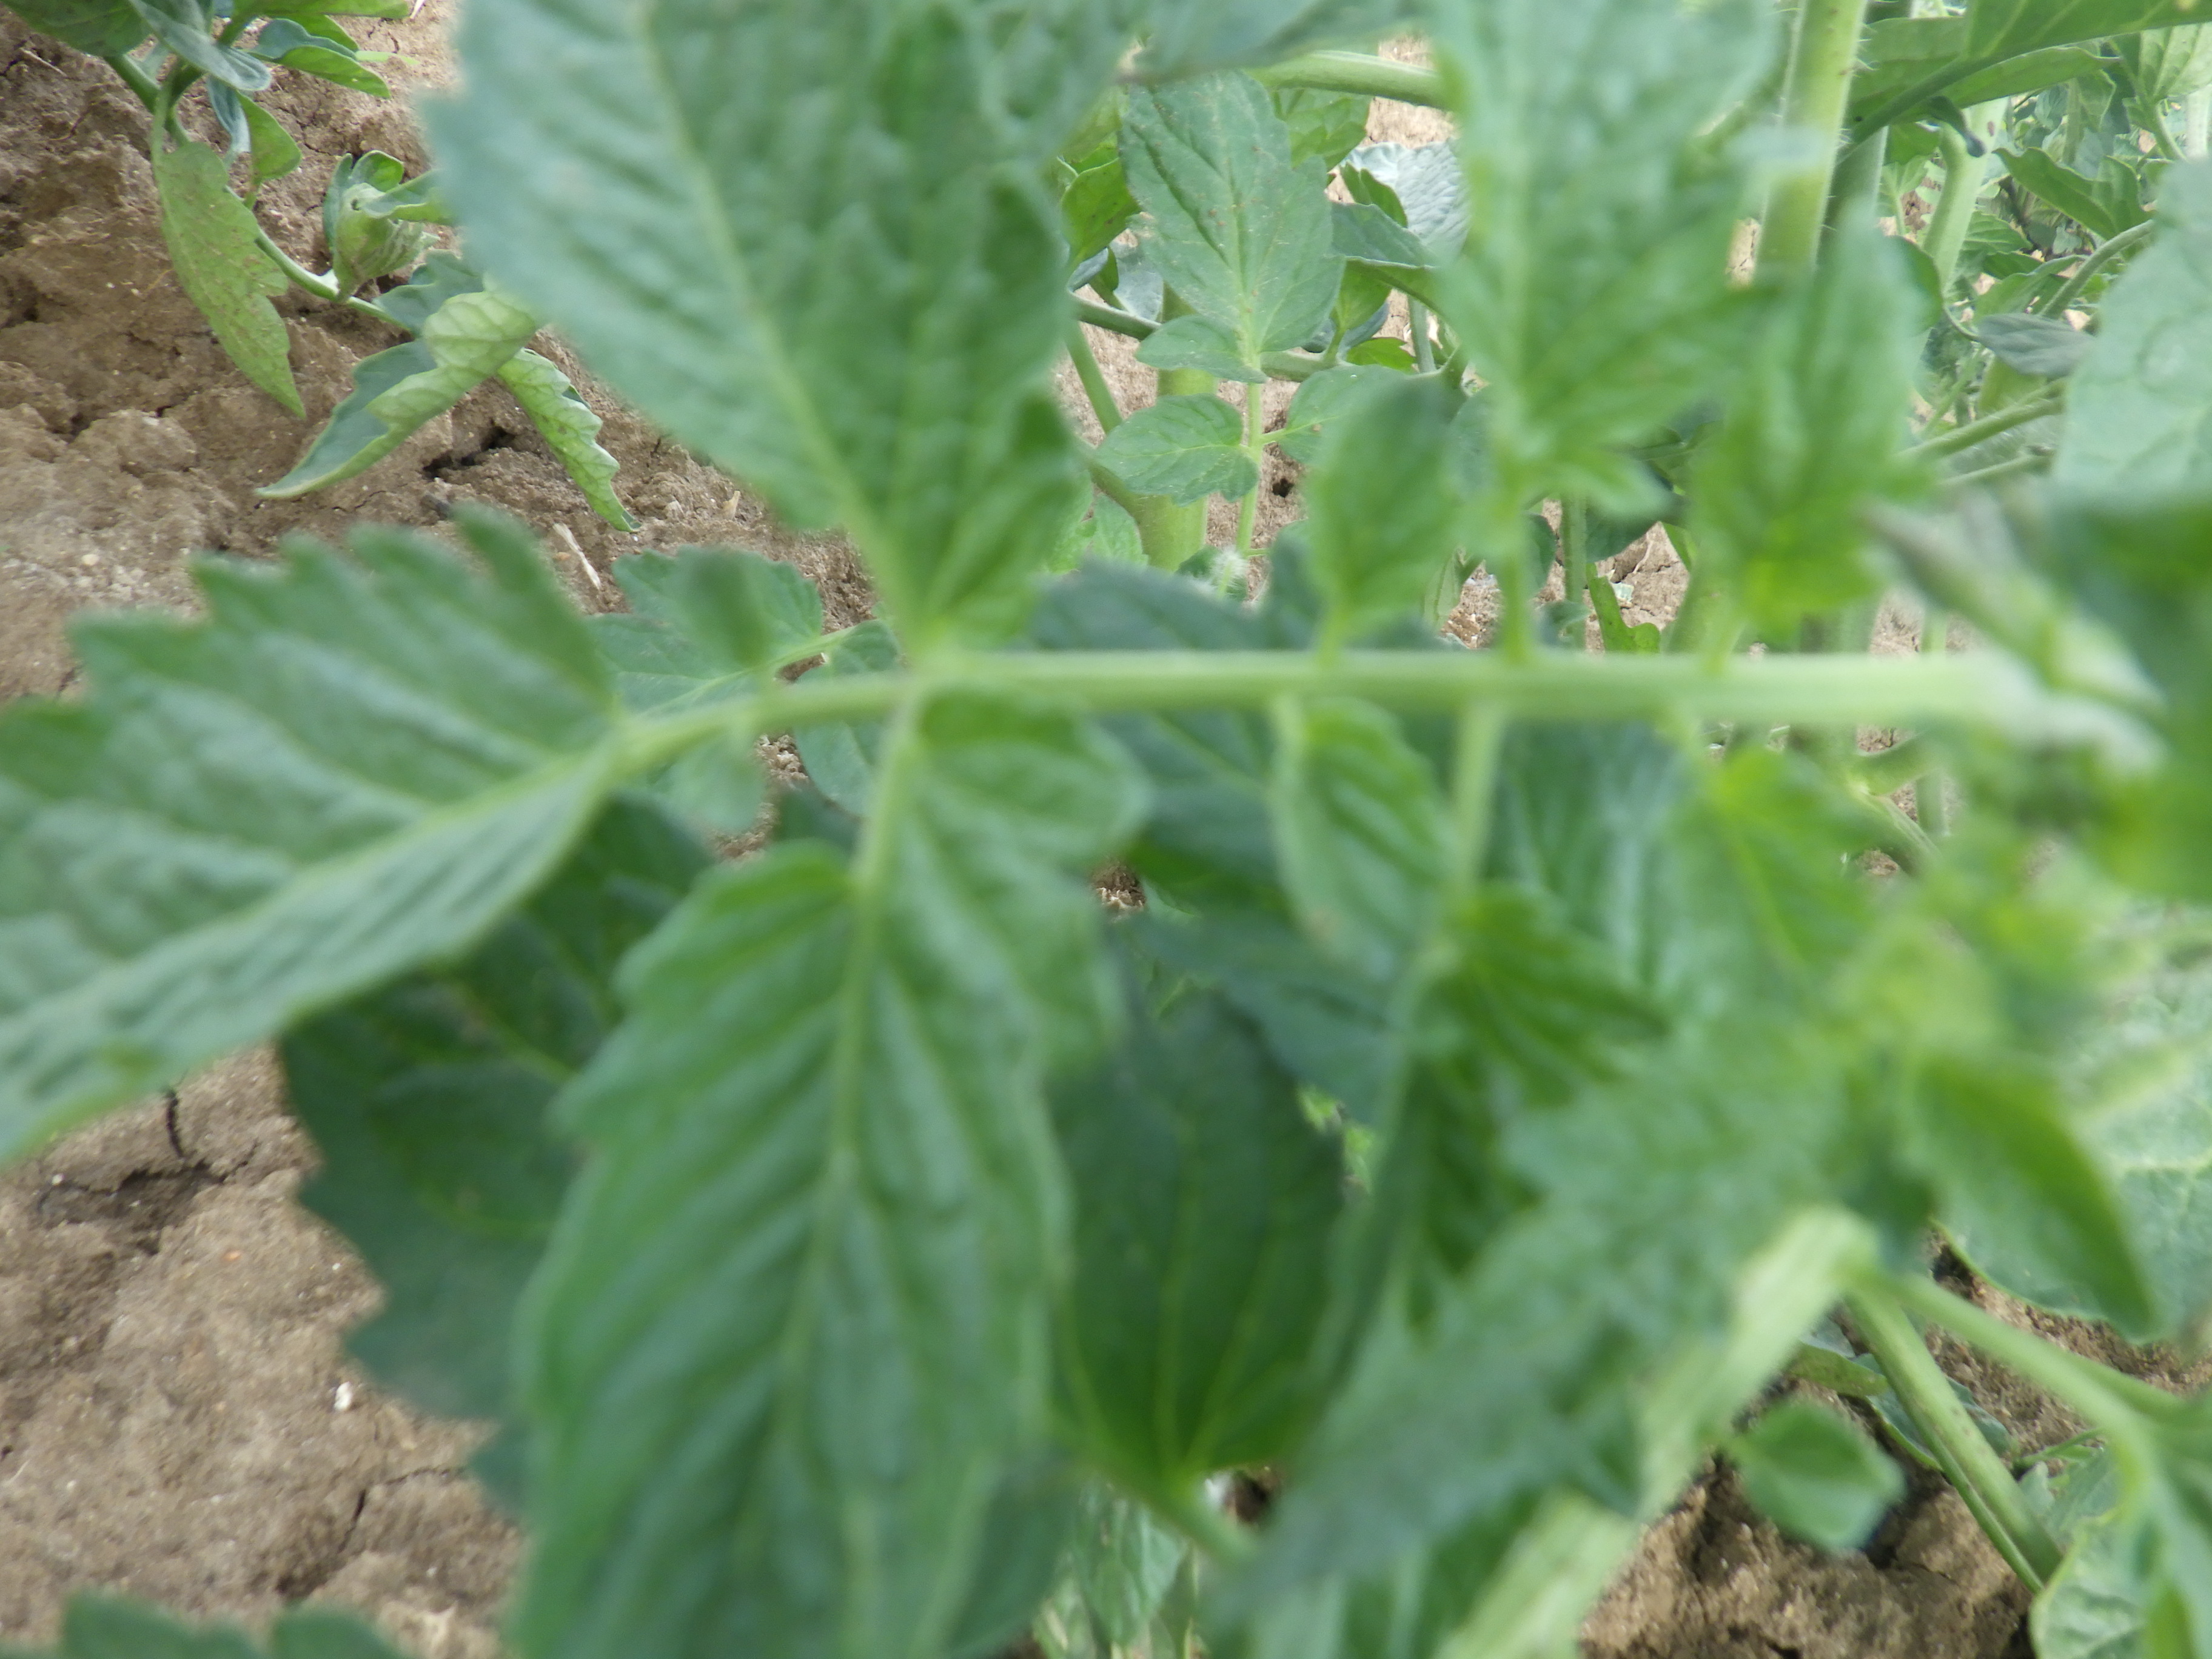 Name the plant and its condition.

tomato, water stress
